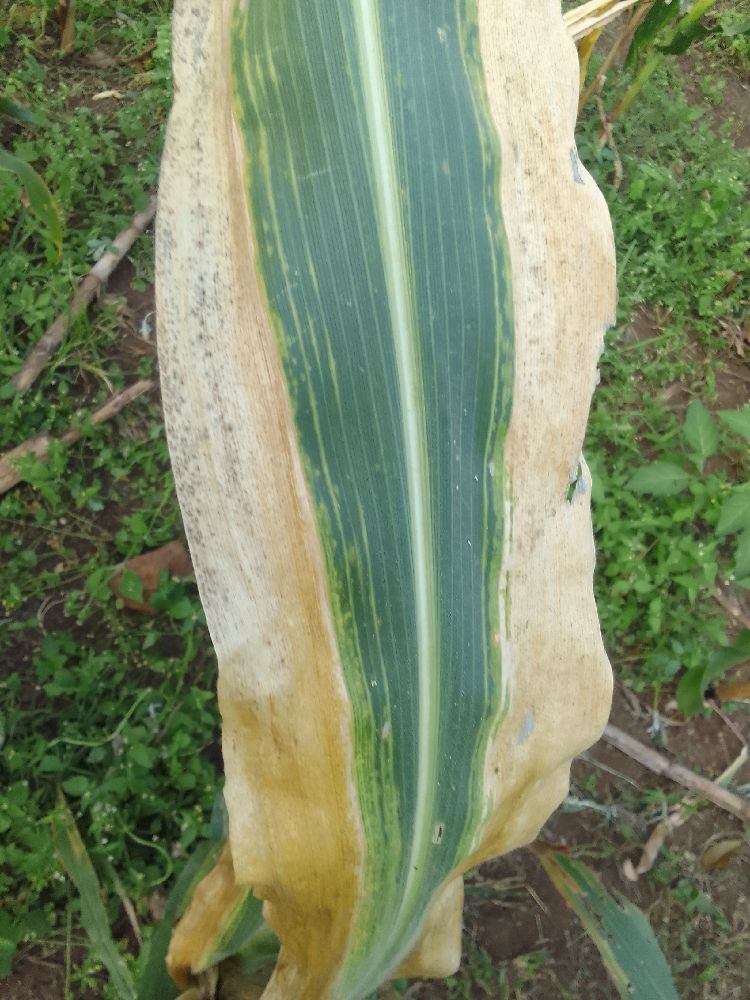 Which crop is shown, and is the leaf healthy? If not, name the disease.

maize, maize lethal necrosis
